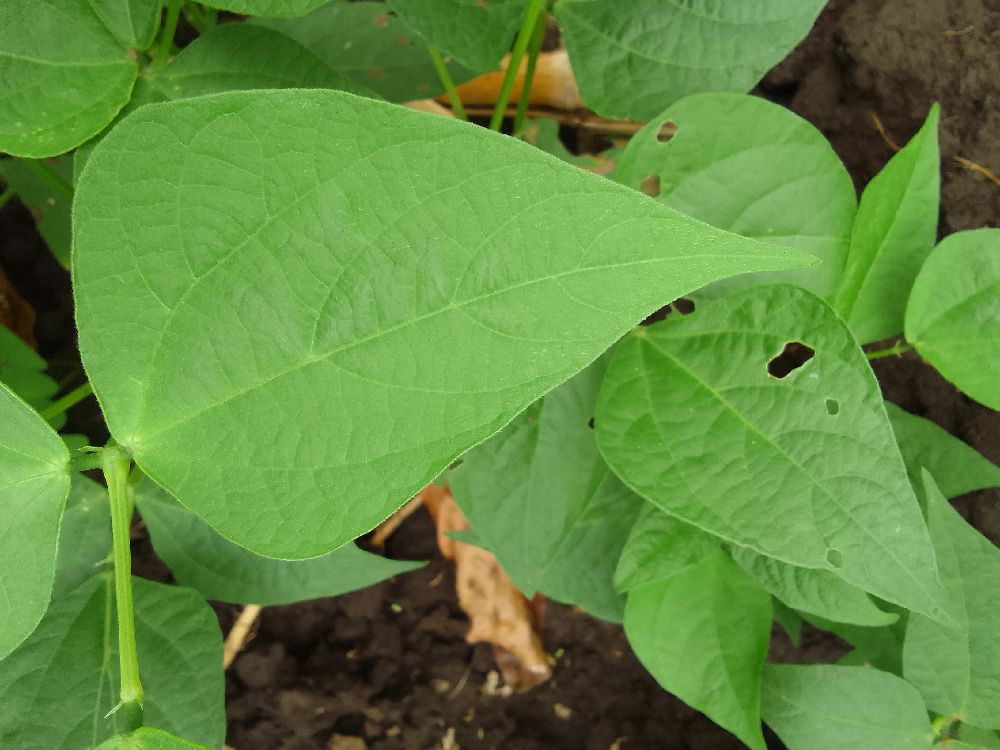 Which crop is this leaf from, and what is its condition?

common bean, healthy
